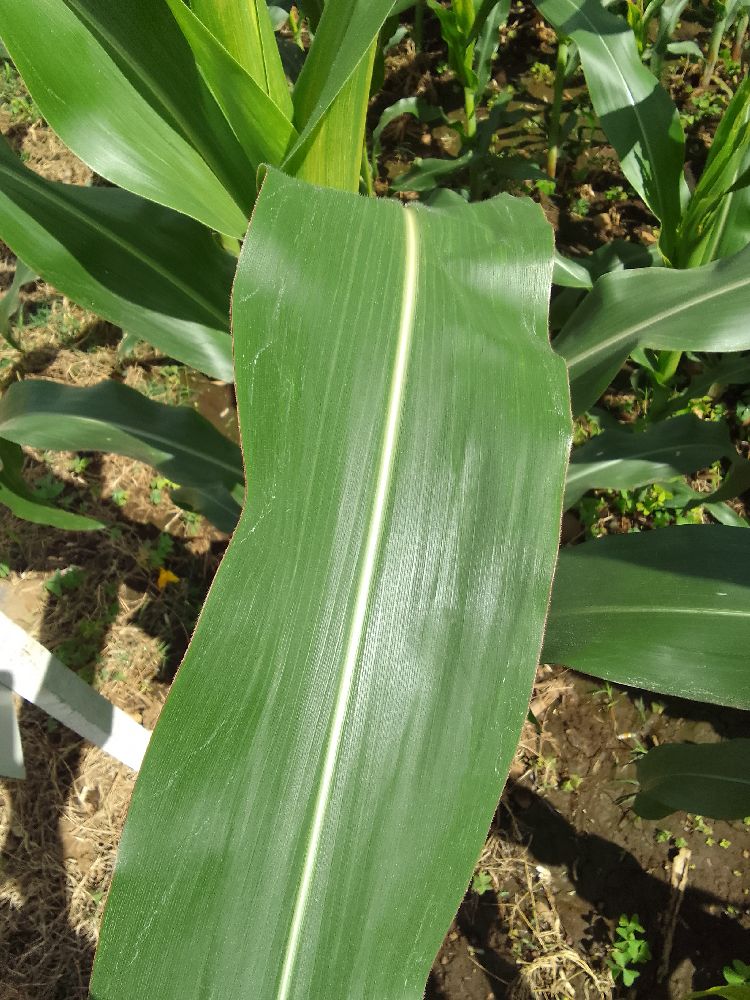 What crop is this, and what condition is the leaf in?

maize, healthy
